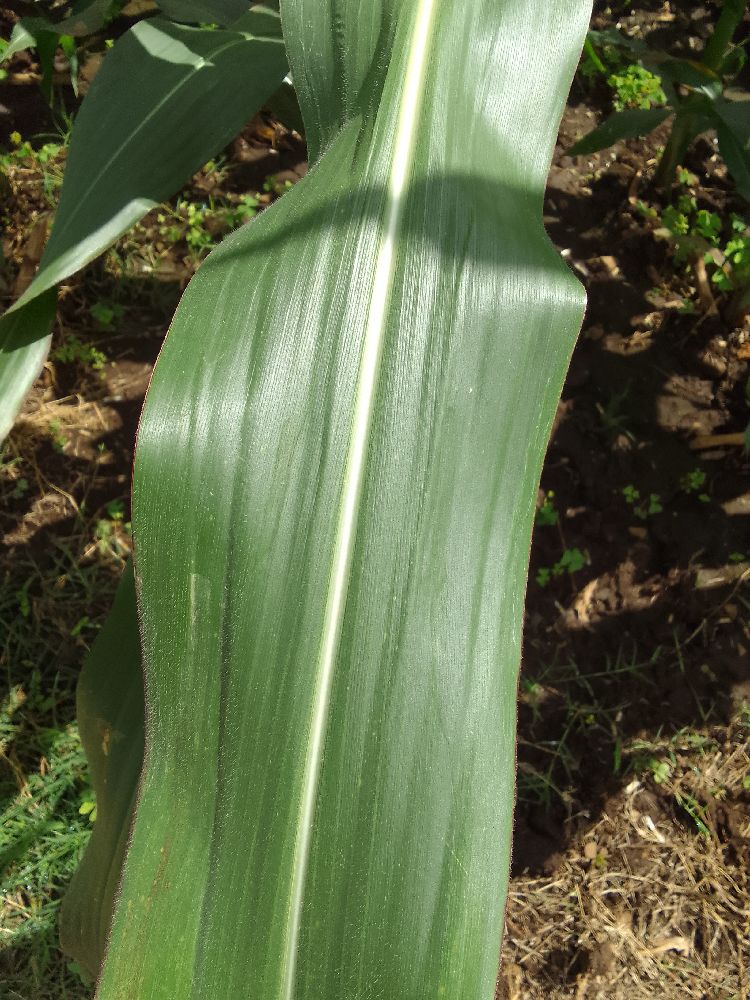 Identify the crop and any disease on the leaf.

maize, healthy
